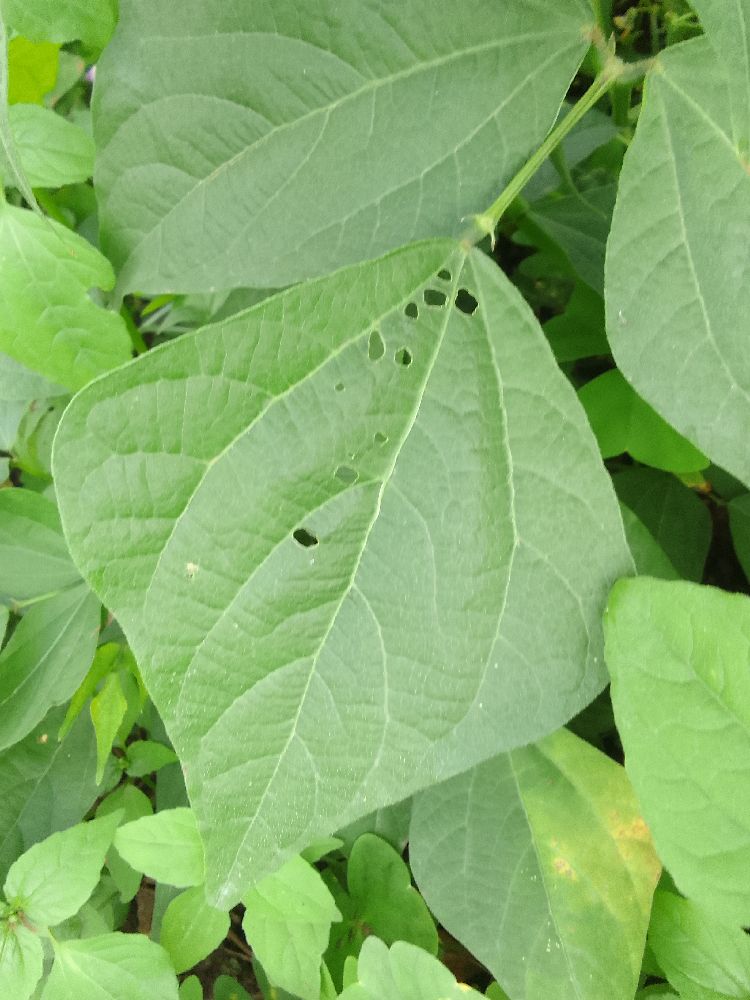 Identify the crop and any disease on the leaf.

common bean, healthy
